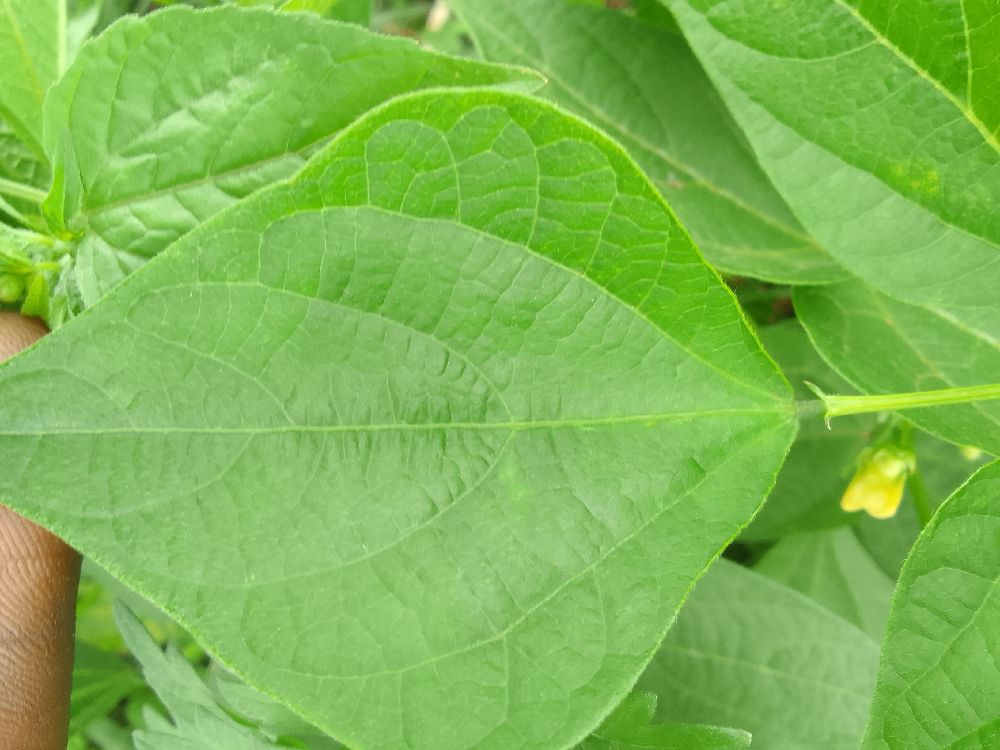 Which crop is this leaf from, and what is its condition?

common bean, healthy
